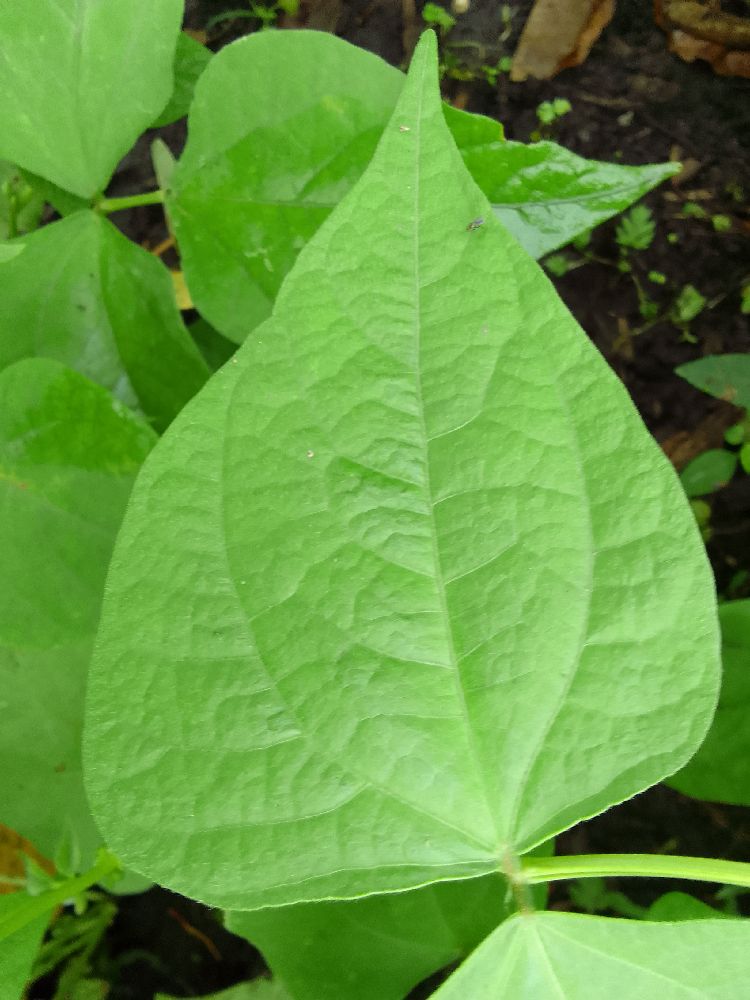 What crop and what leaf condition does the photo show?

maize, healthy
